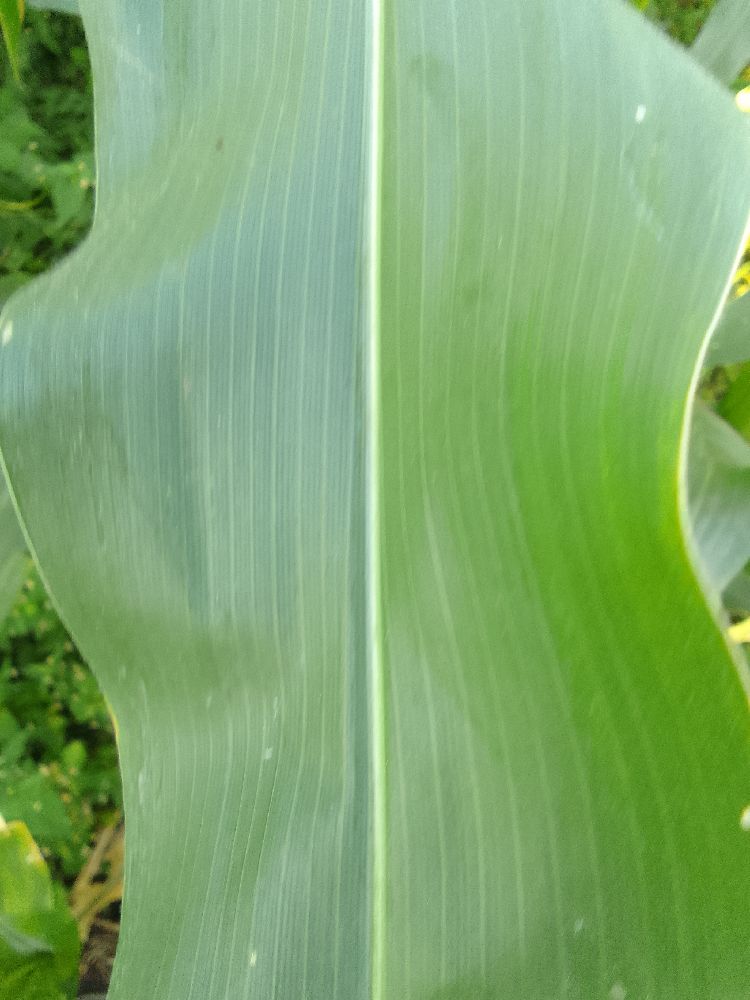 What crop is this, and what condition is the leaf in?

maize, healthy
